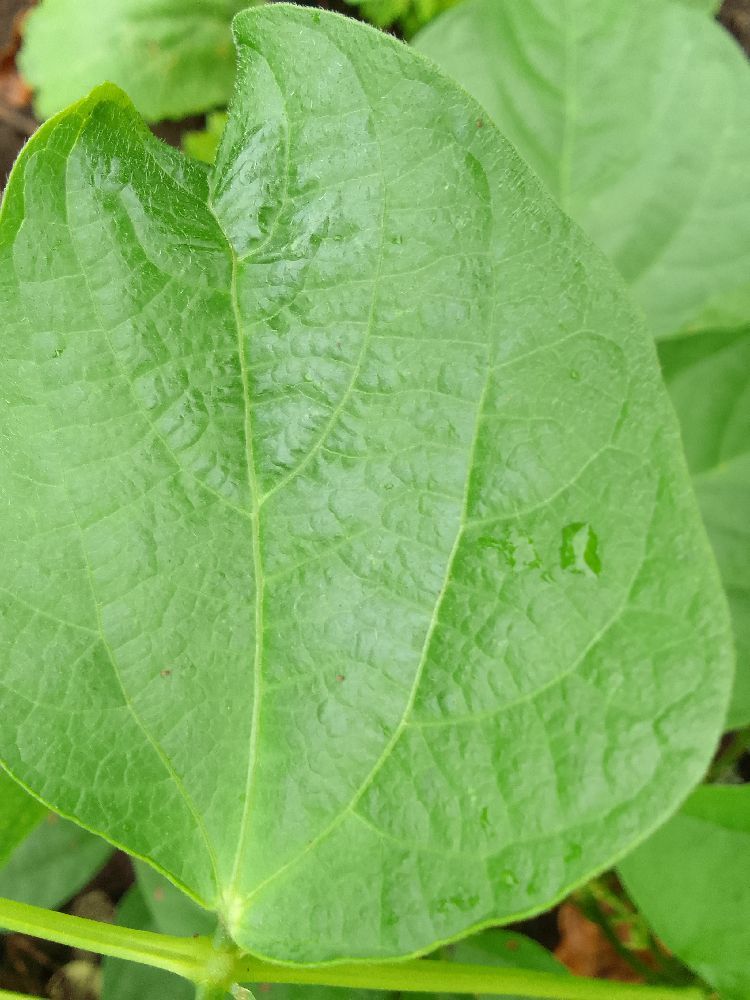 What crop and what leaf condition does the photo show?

common bean, healthy
